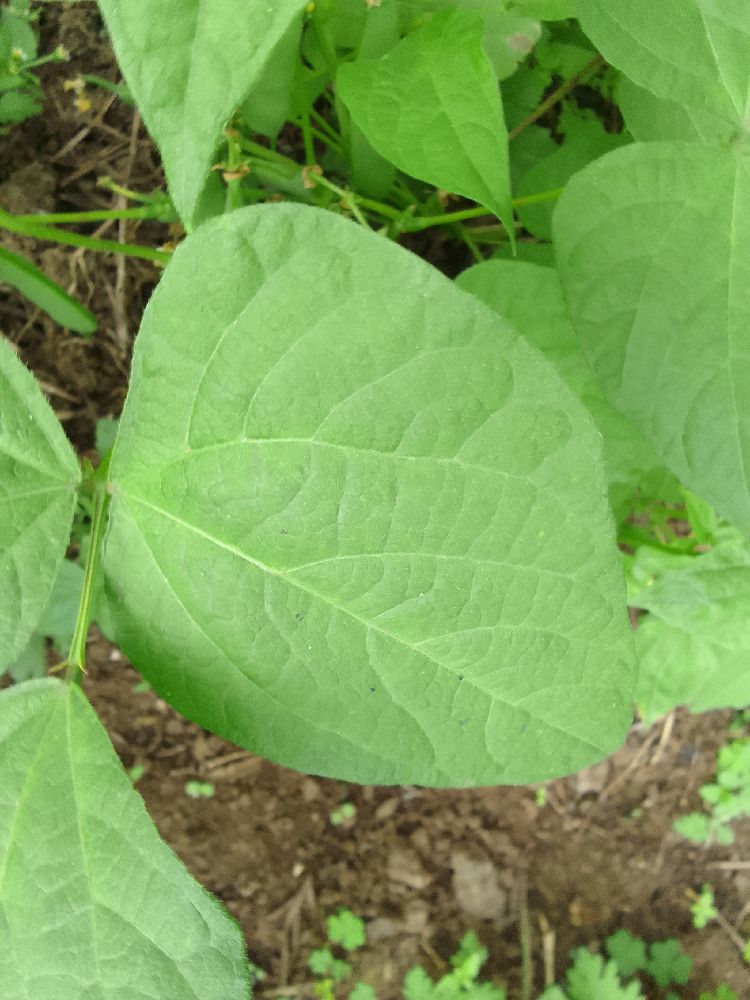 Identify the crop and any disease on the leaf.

common bean, healthy
